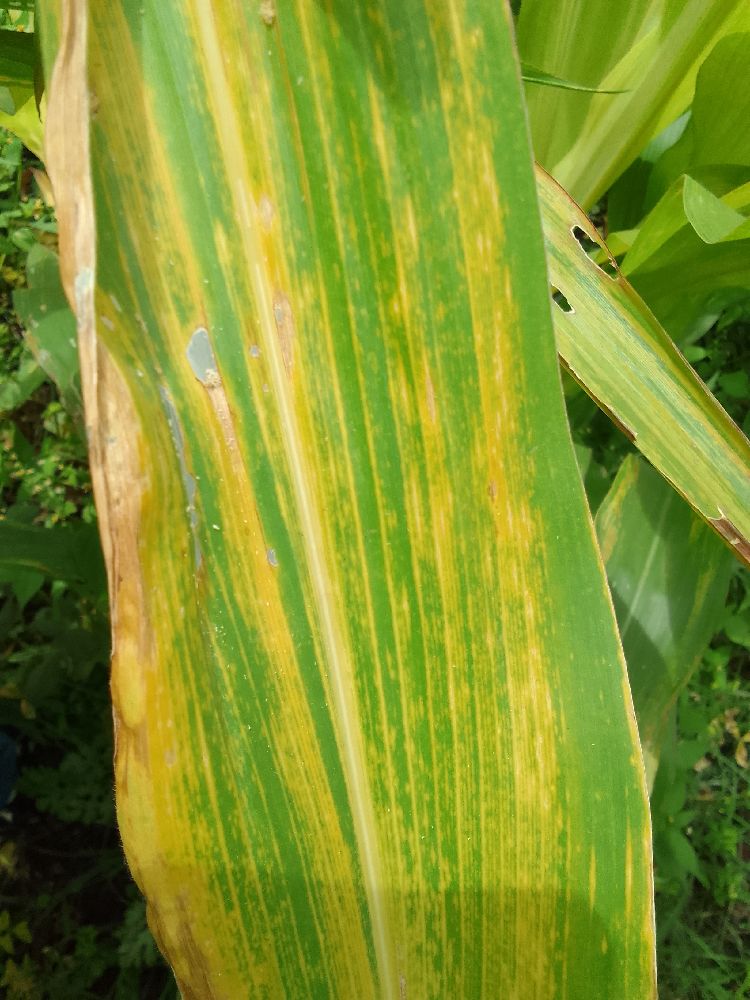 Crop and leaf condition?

maize, maize lethal necrosis
